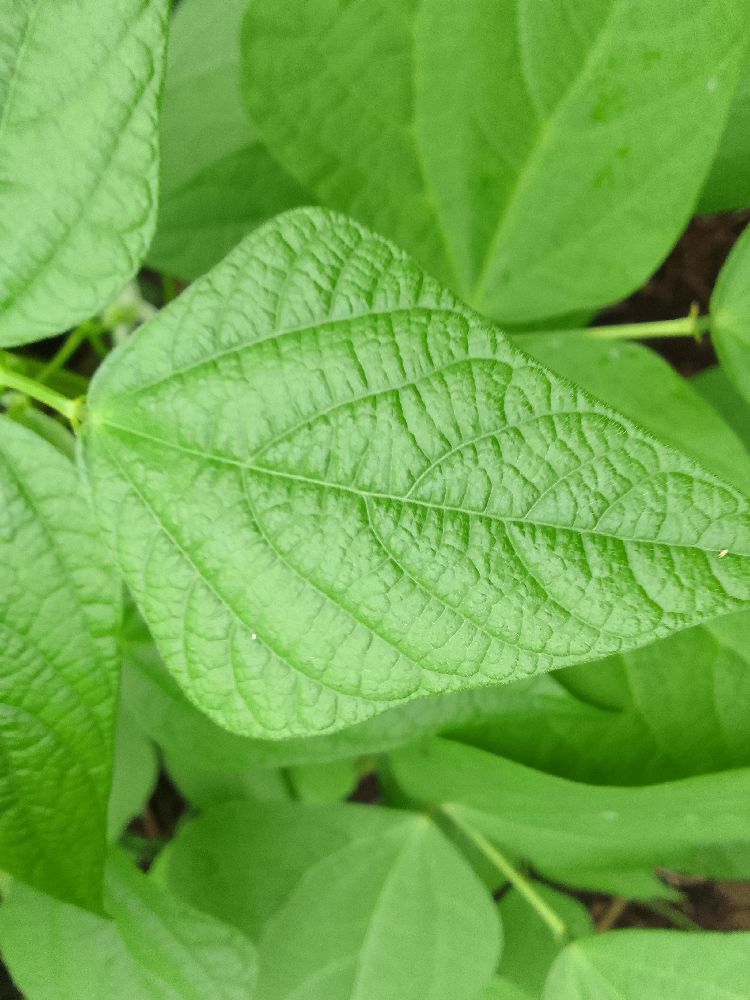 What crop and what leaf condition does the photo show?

common bean, healthy
